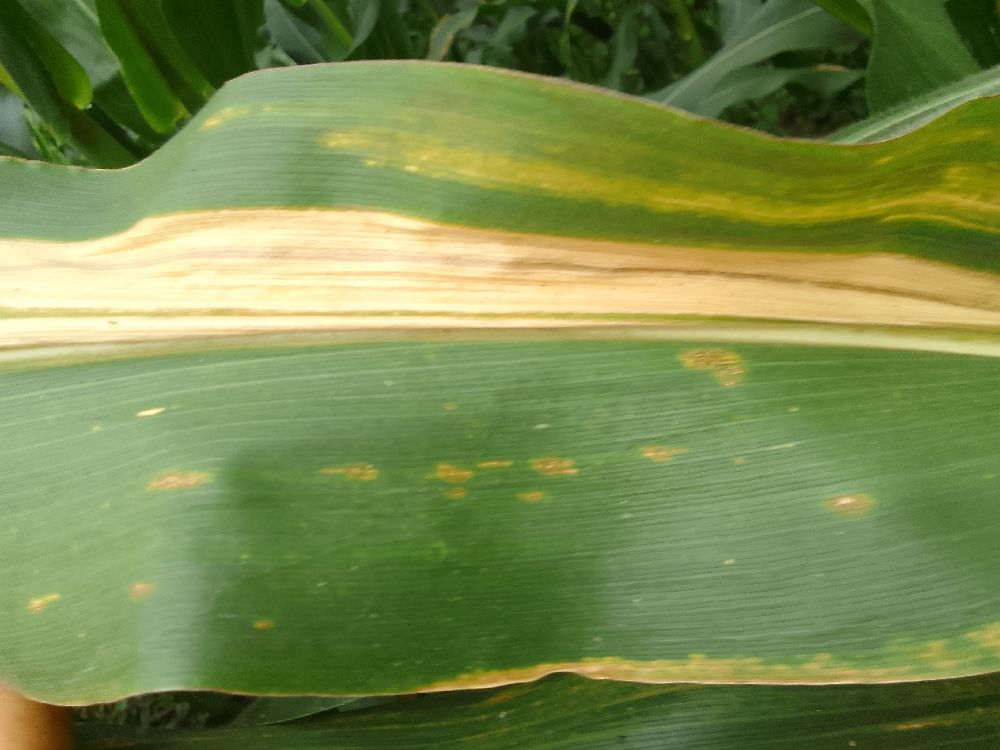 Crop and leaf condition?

maize, maize lethal necrosis
